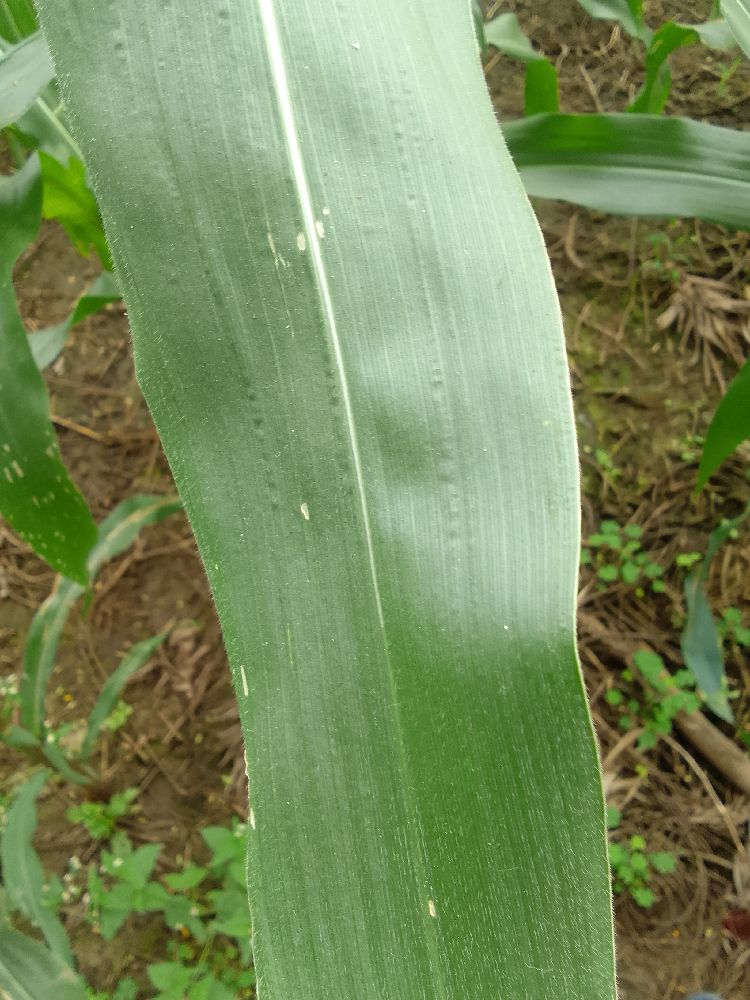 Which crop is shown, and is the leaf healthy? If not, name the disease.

maize, healthy
